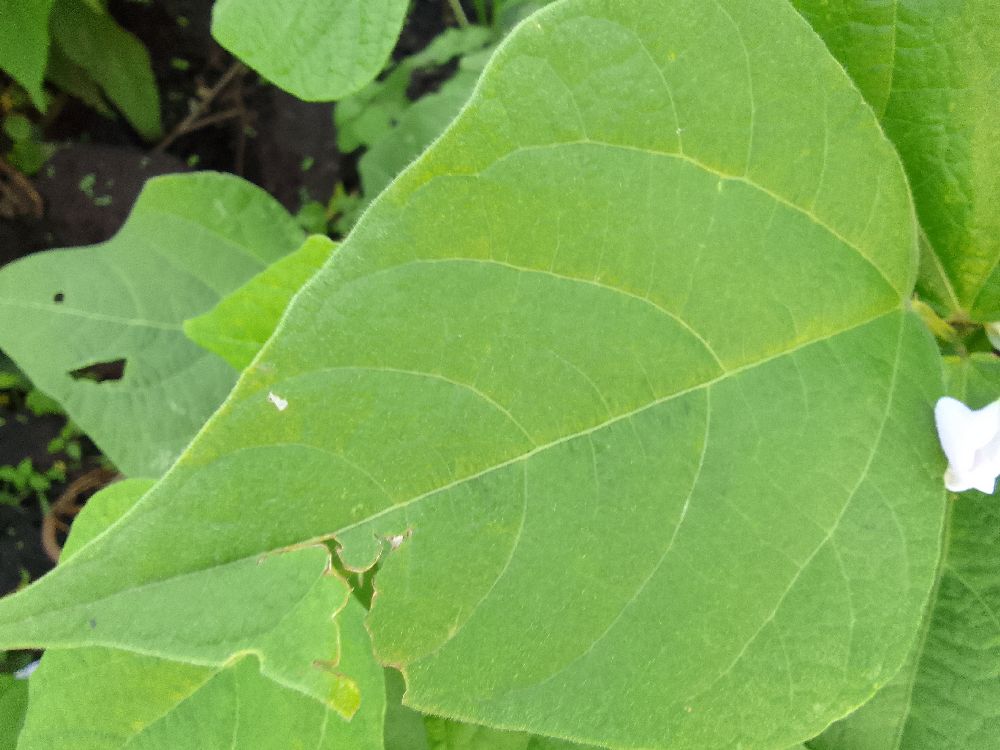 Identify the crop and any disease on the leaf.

common bean, healthy
